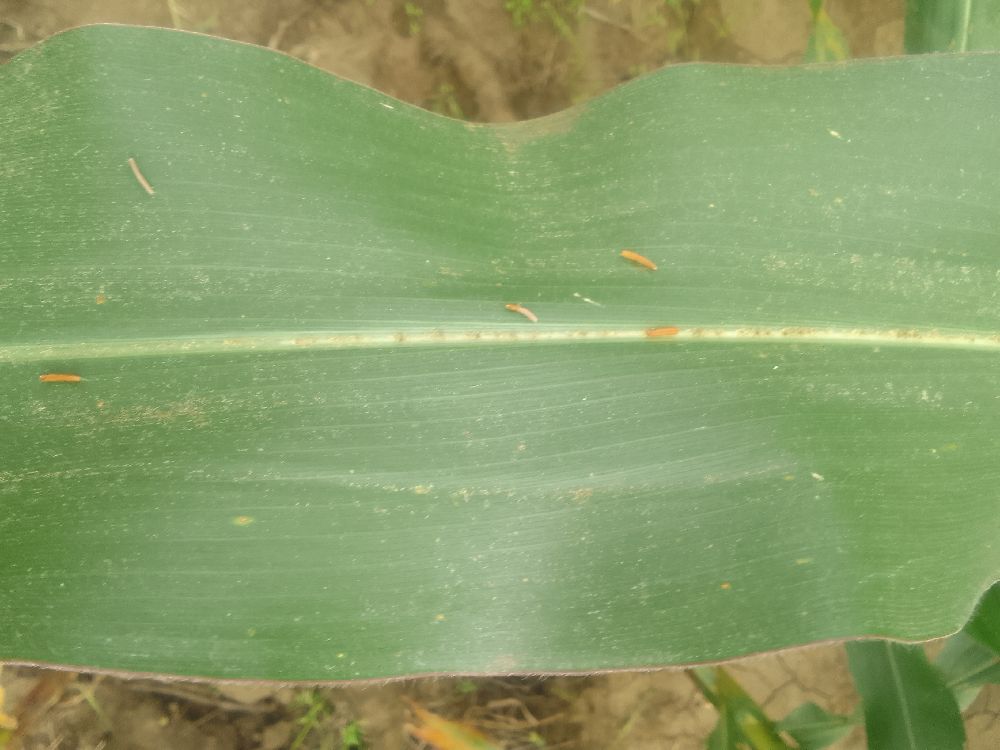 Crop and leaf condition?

maize, healthy
